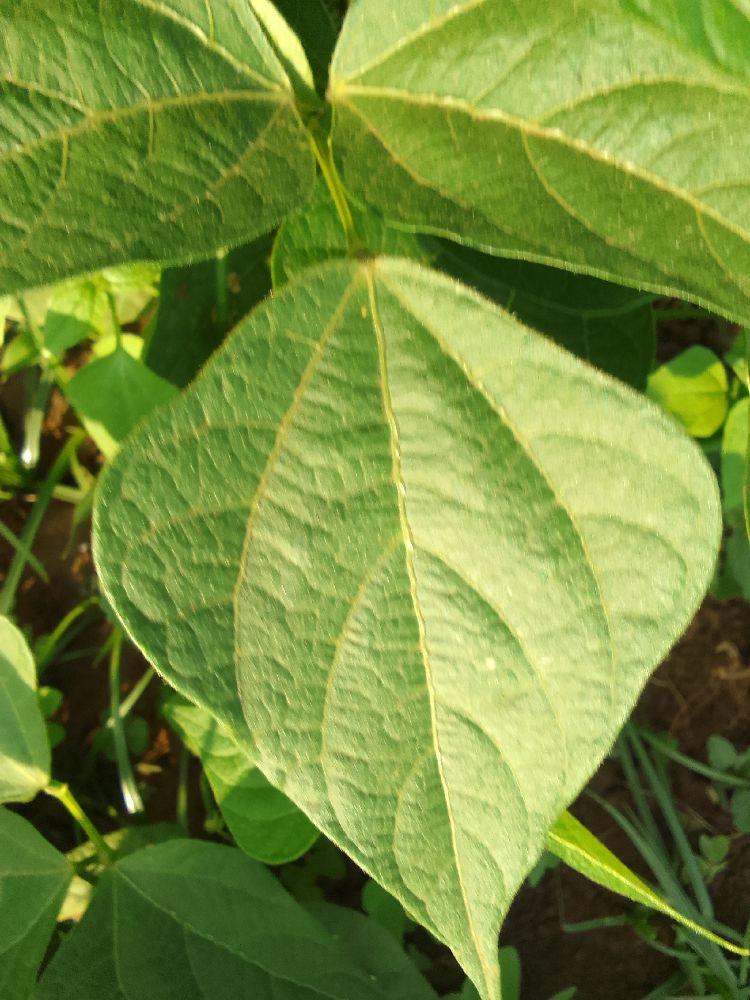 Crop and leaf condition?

common bean, healthy
